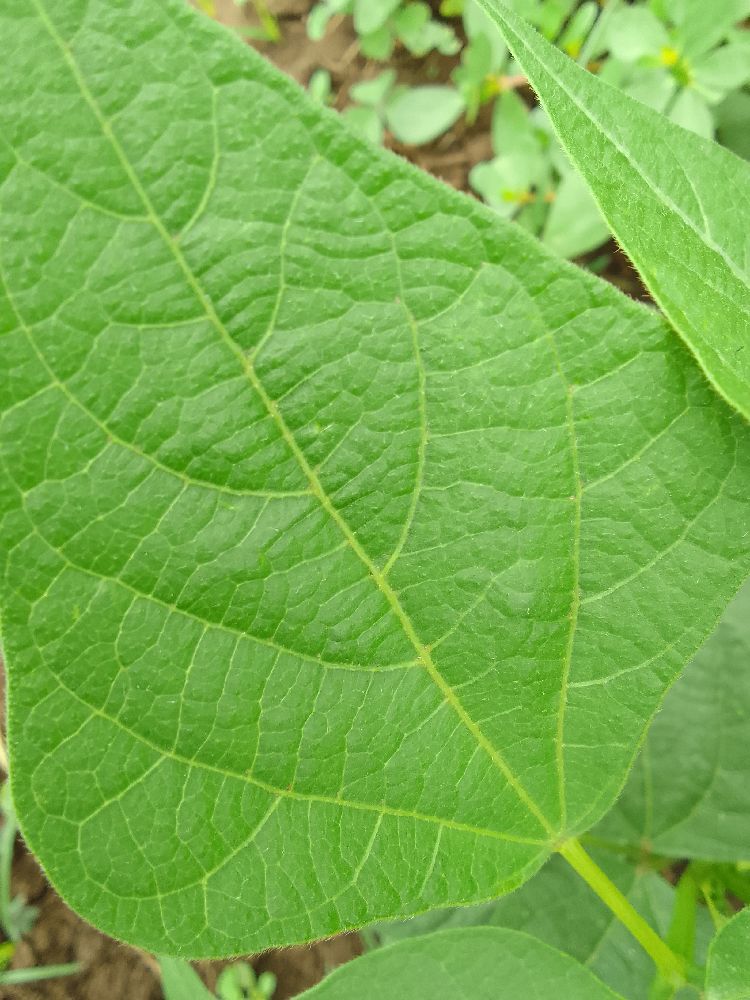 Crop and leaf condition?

common bean, healthy
